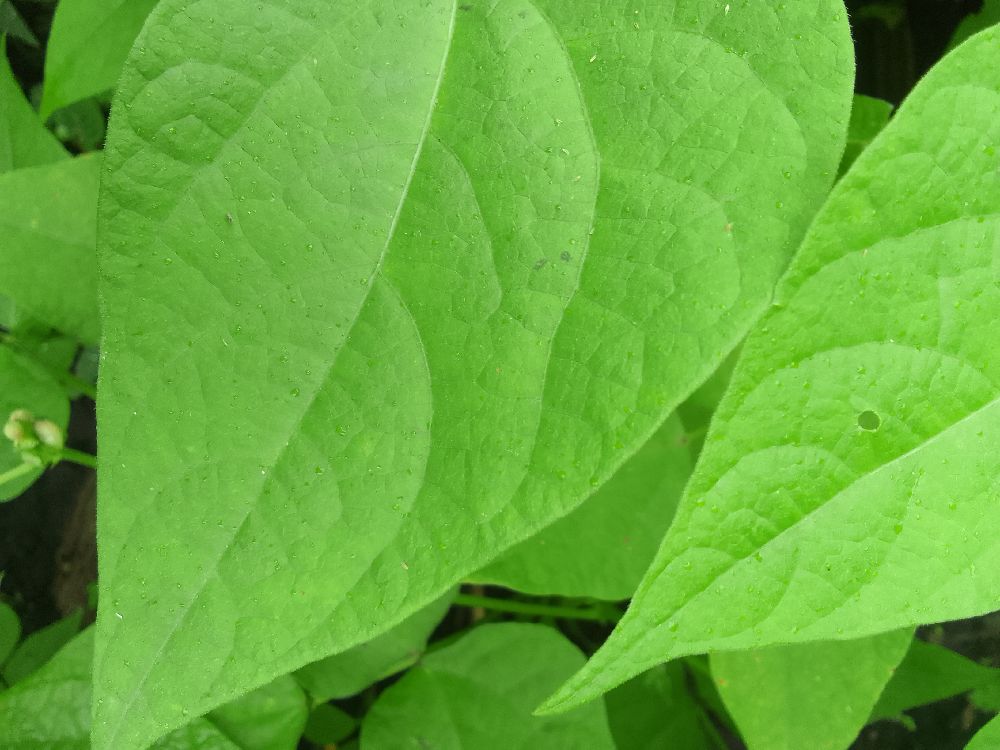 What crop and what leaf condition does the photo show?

common bean, healthy
